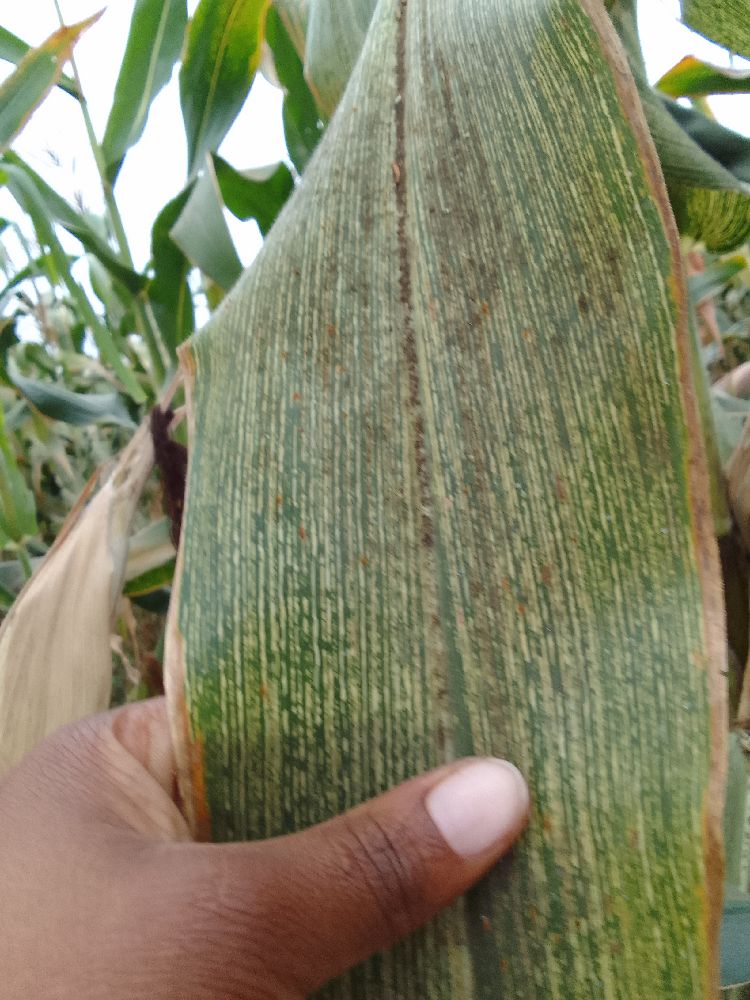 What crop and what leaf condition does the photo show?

maize, maize streak virus
